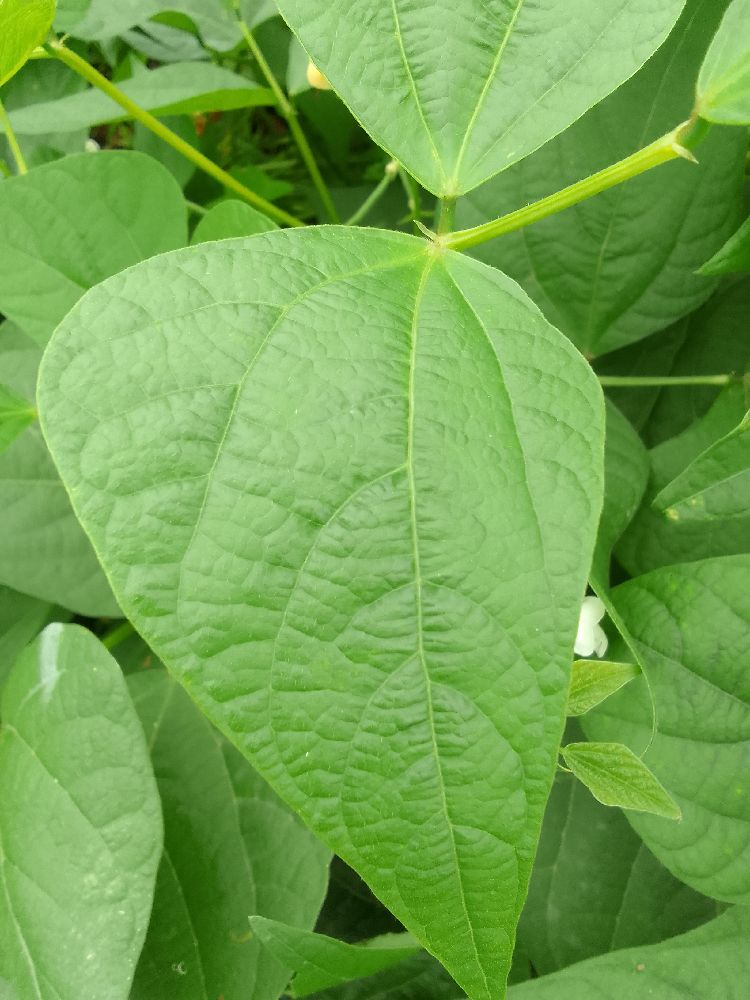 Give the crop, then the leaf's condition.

common bean, healthy
